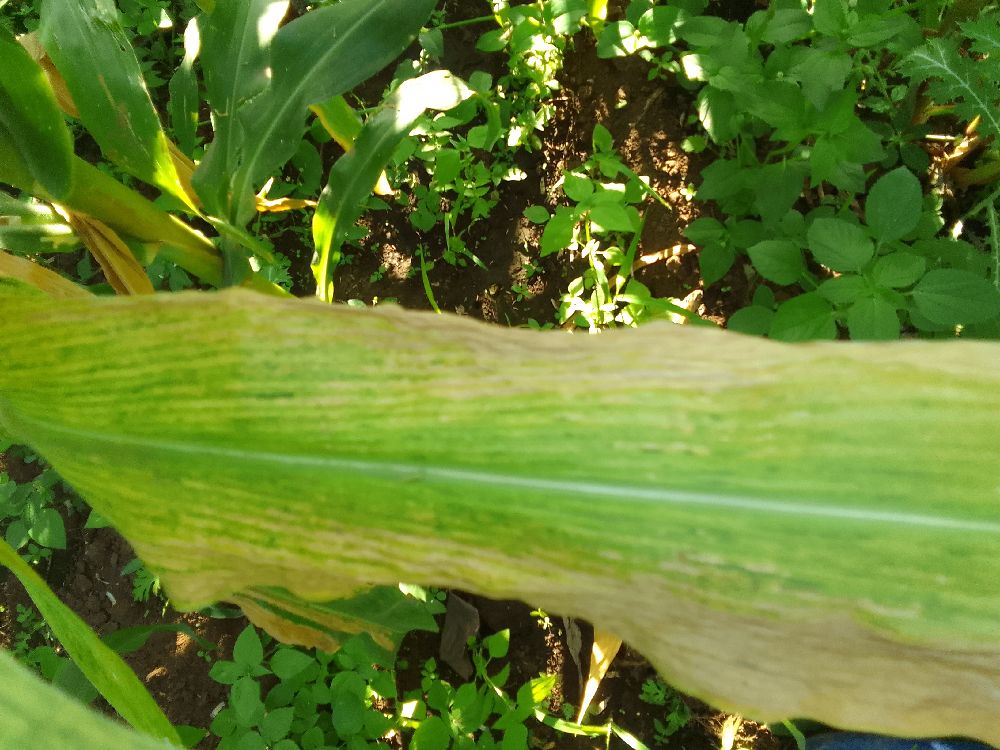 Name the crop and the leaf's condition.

maize, maize lethal necrosis
